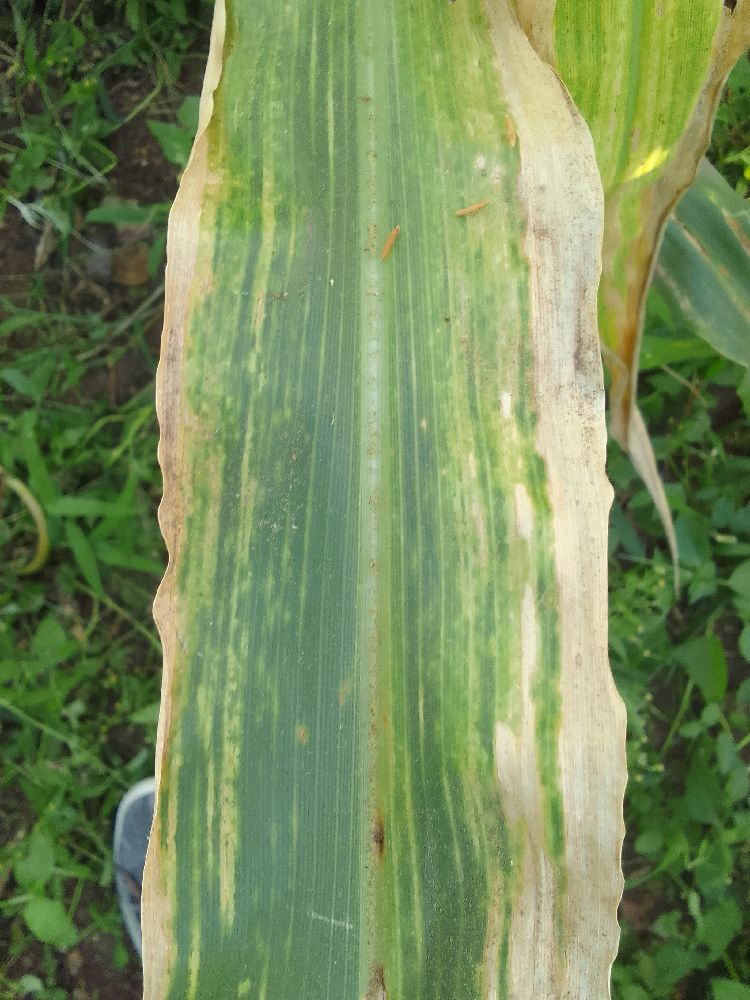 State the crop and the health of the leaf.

maize, maize lethal necrosis
